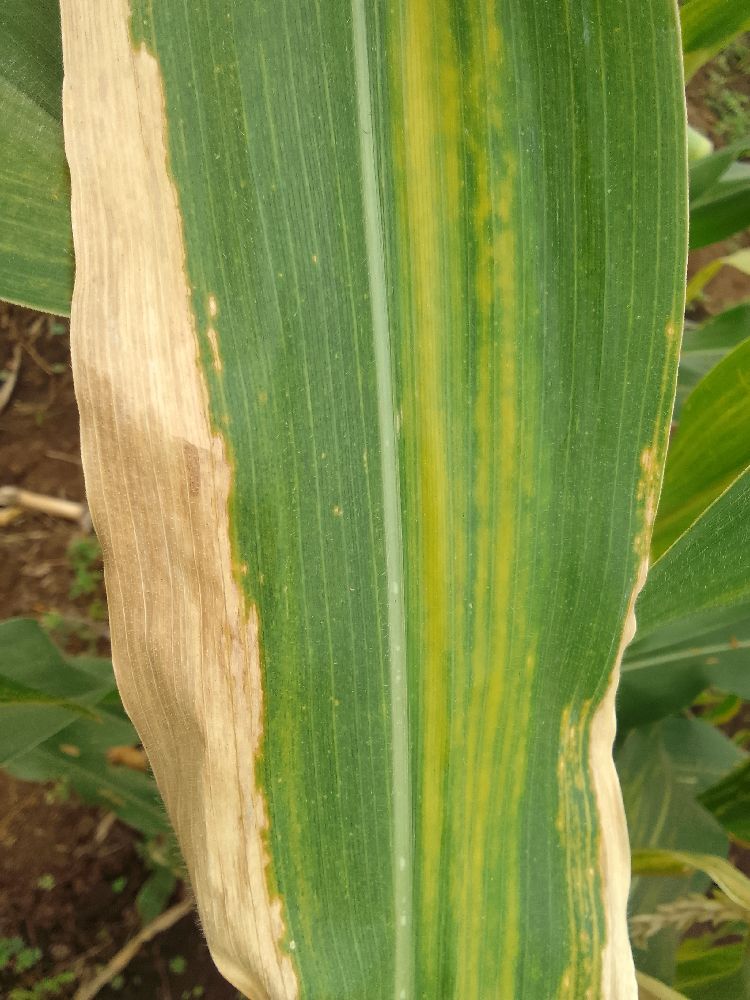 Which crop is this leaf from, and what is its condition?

maize, maize lethal necrosis
